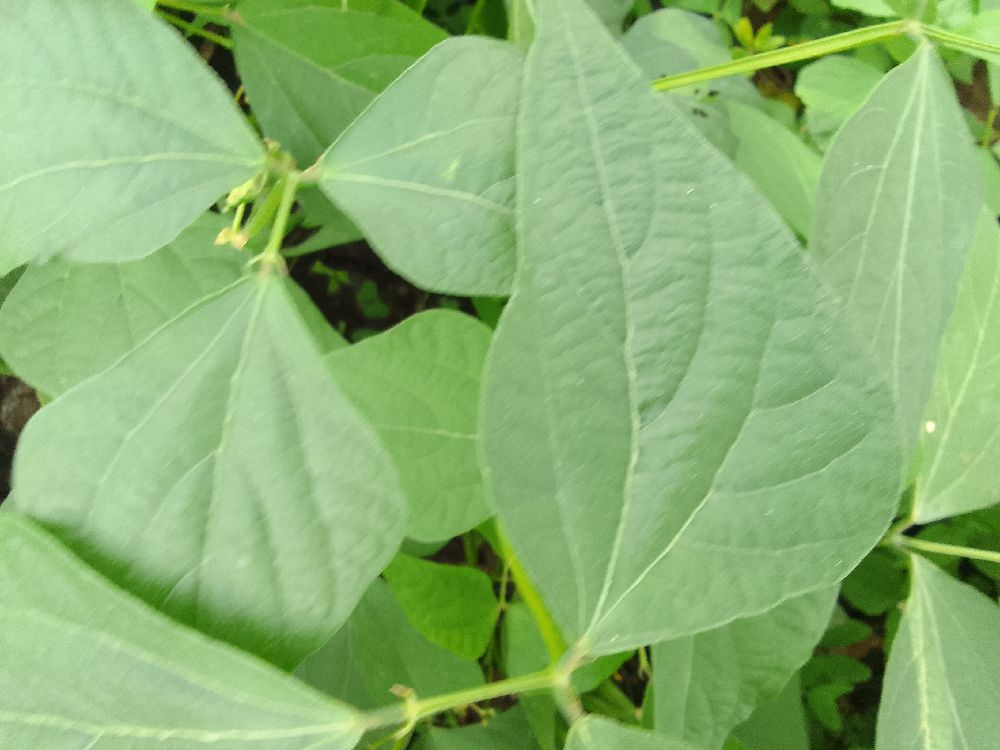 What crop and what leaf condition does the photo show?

common bean, healthy
